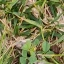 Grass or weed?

unstructured weed
